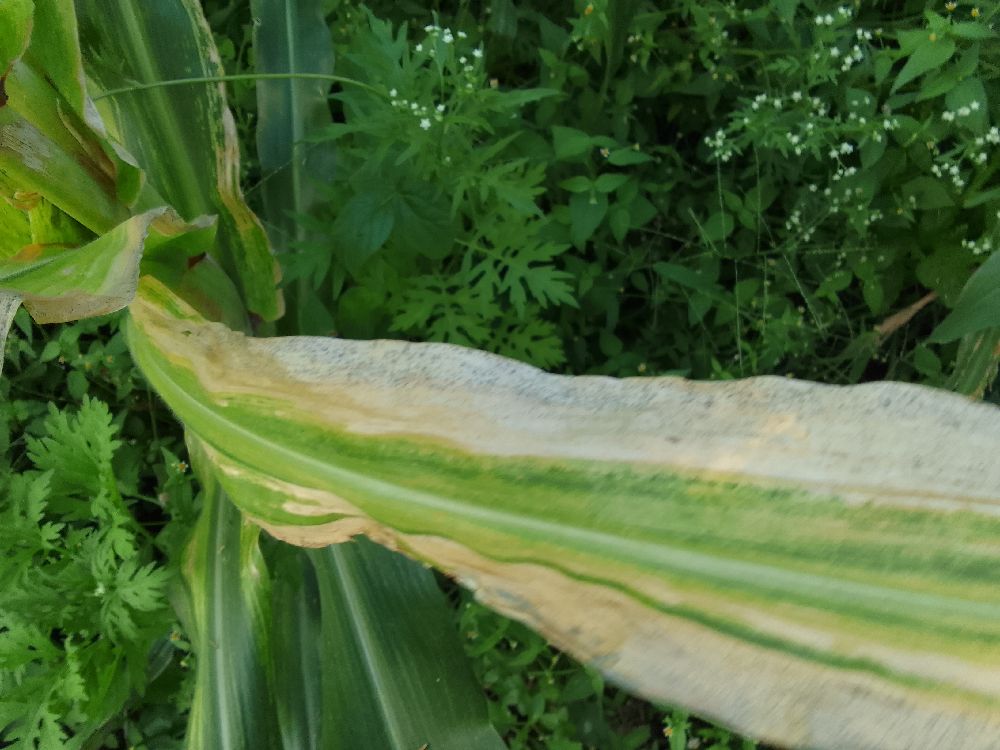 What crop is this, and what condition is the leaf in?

maize, maize lethal necrosis
